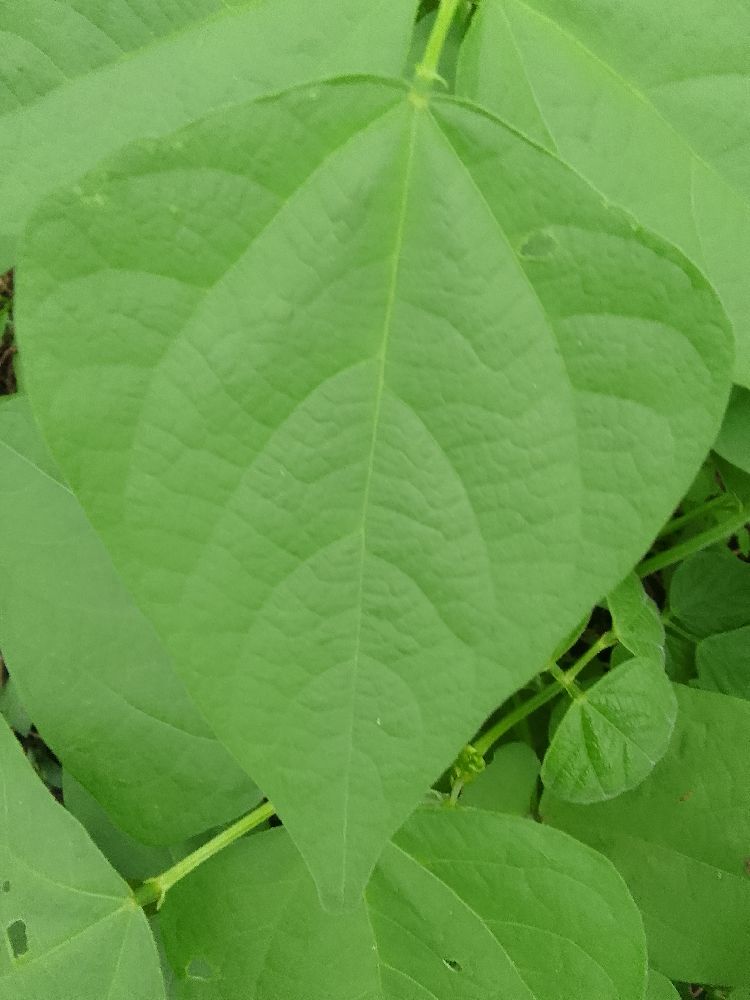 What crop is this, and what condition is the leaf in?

common bean, healthy
